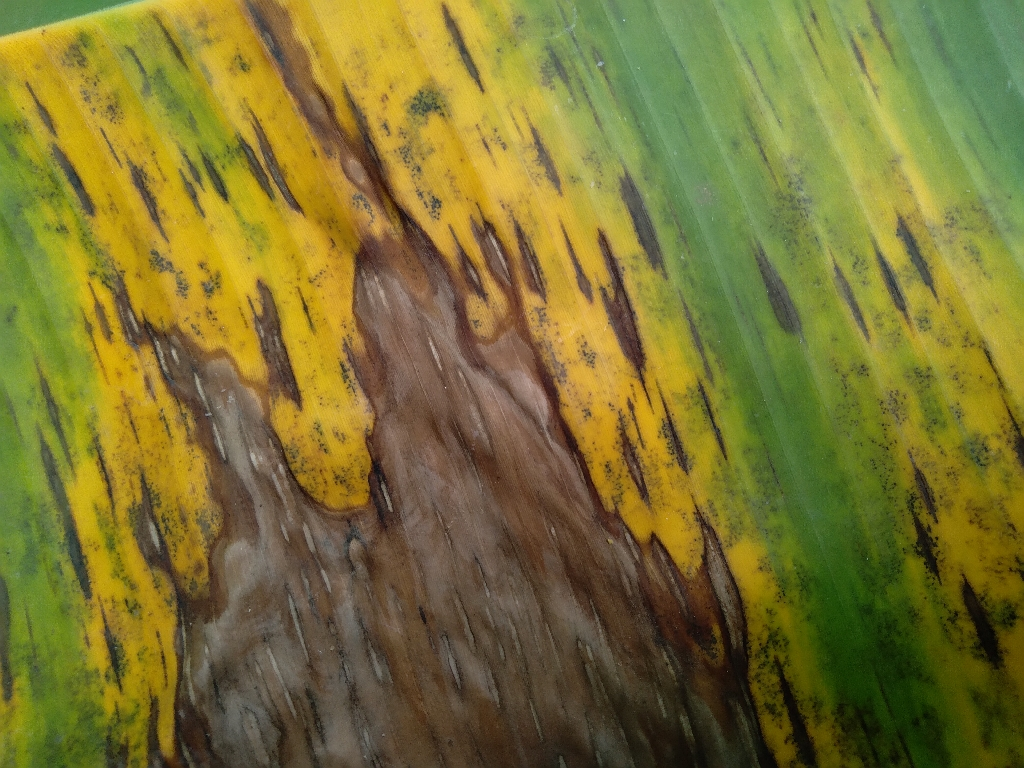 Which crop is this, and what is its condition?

banana, black sigatoka
